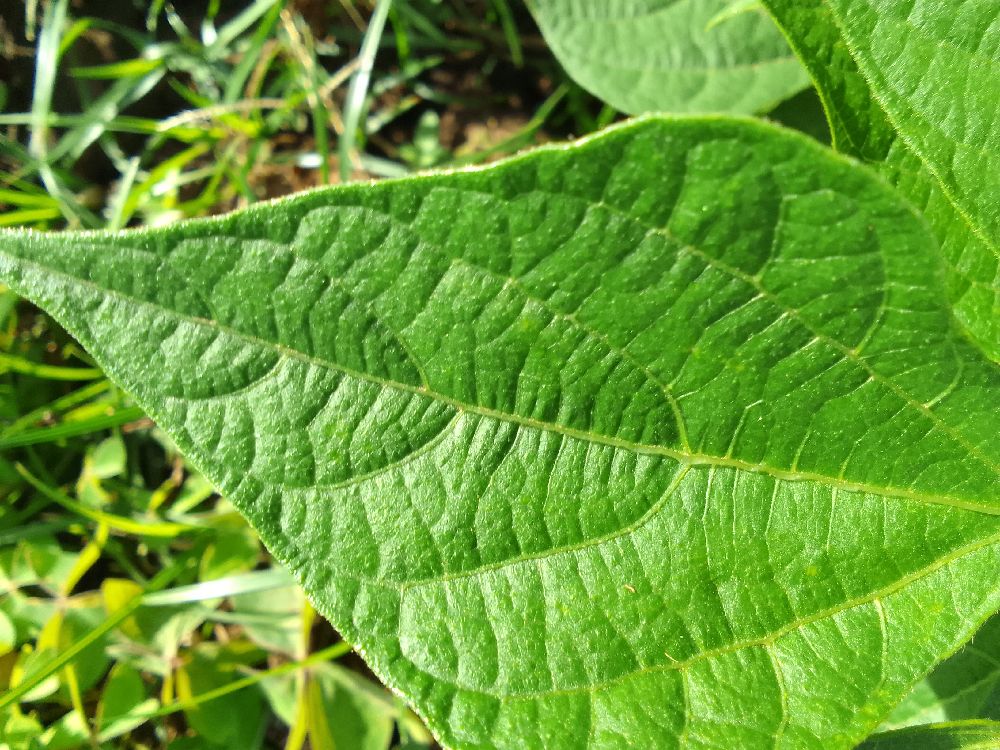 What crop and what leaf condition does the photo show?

common bean, healthy
